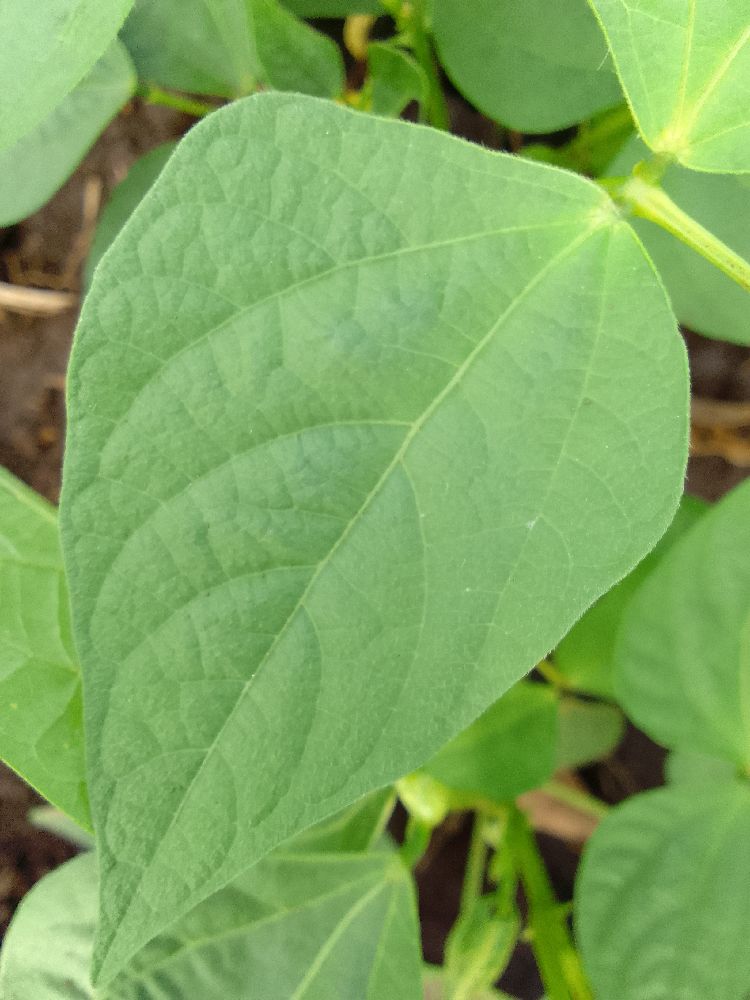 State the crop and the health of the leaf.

common bean, healthy
